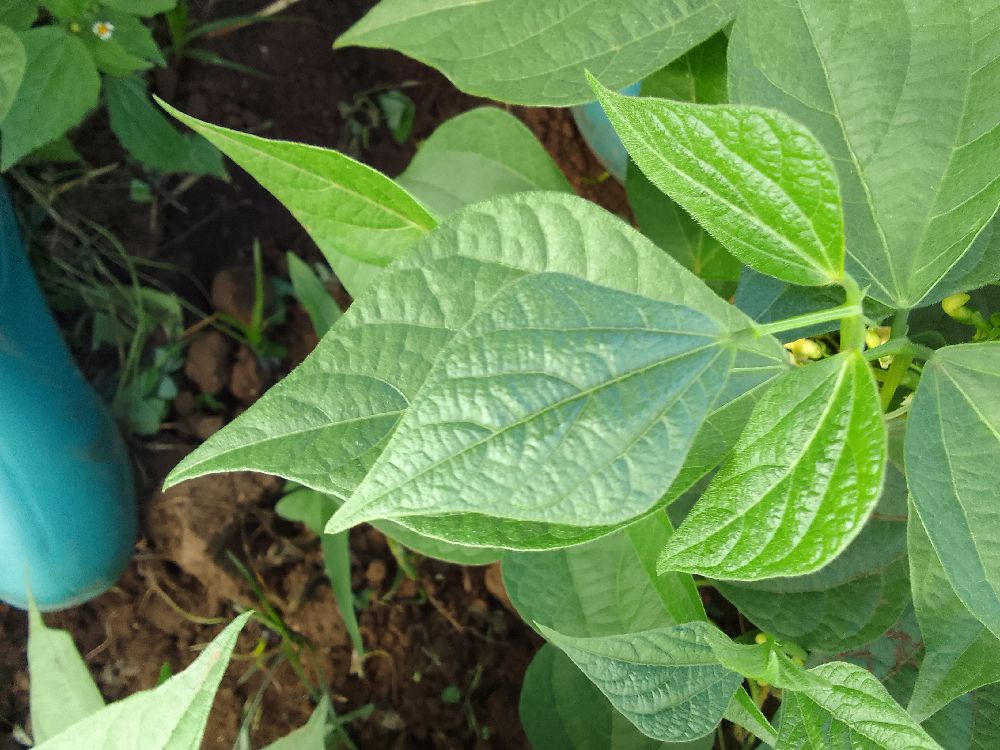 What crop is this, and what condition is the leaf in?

common bean, healthy
